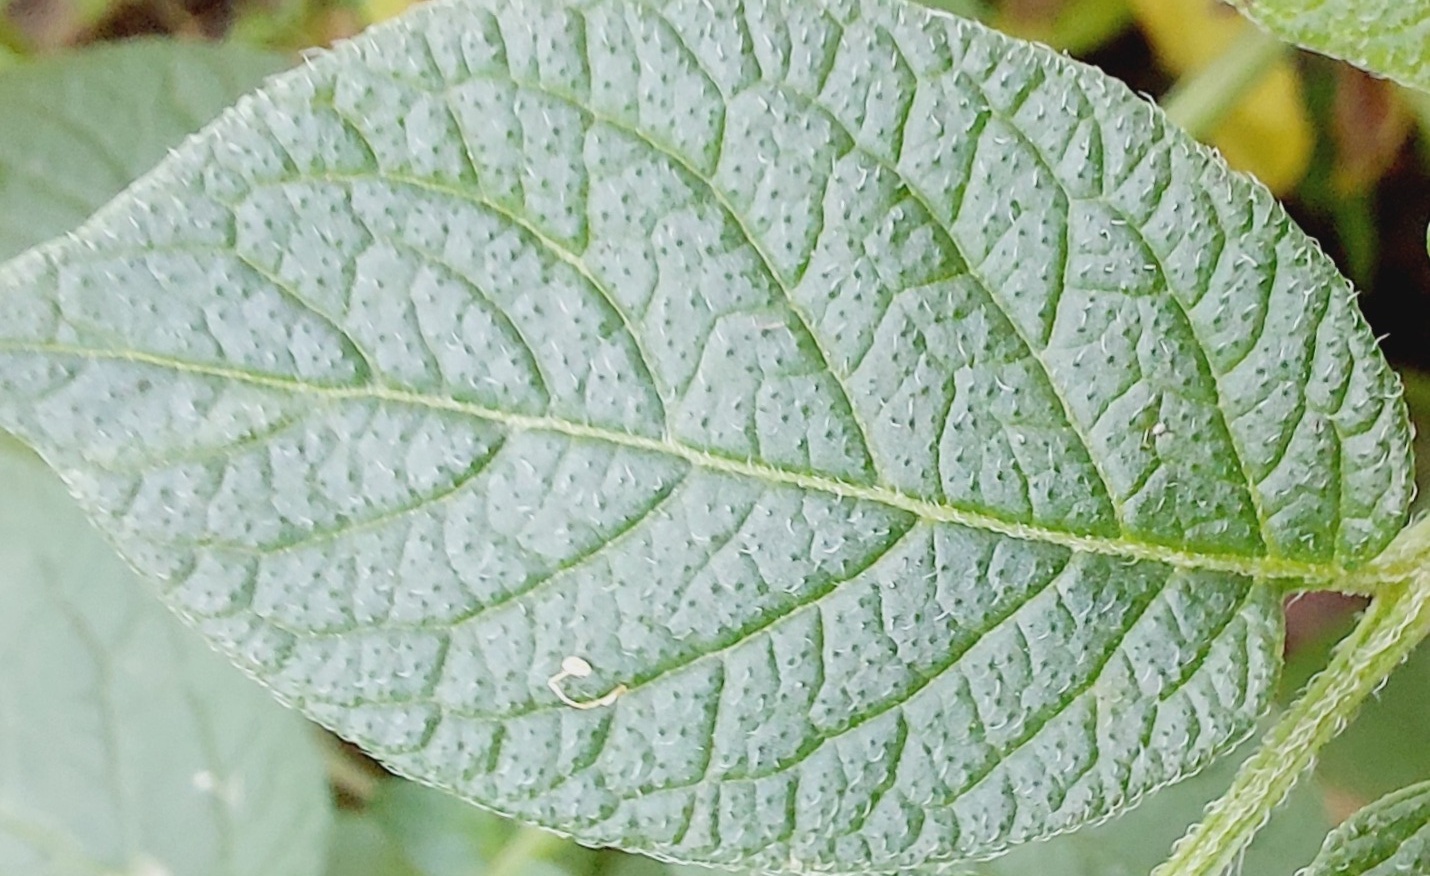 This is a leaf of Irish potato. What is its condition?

healthy
